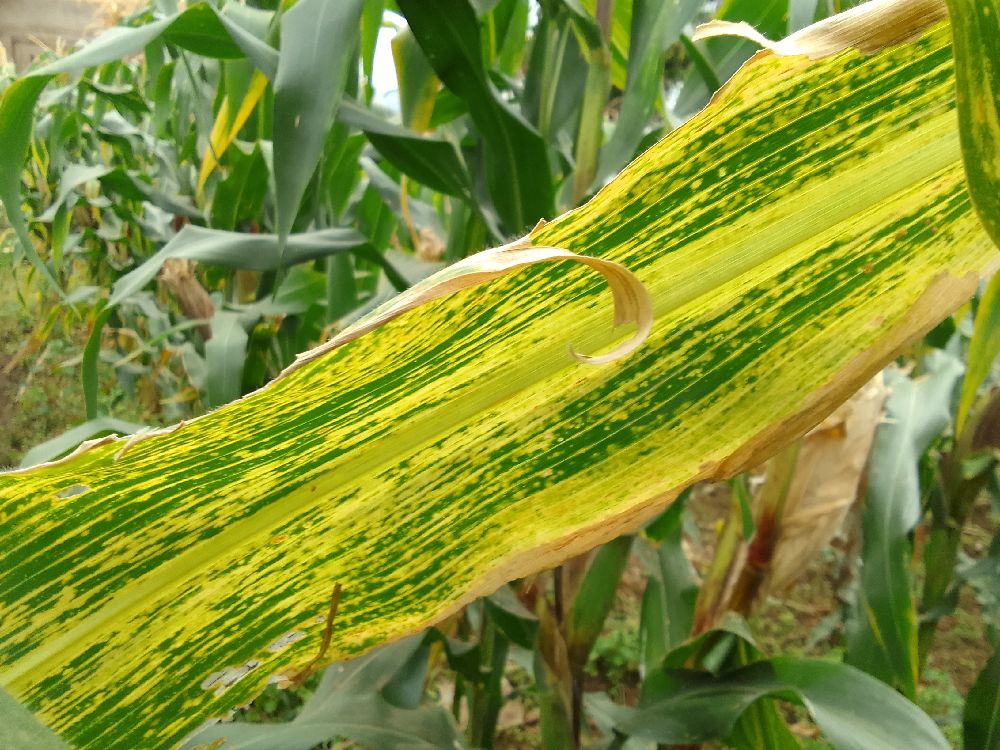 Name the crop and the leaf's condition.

maize, maize lethal necrosis
